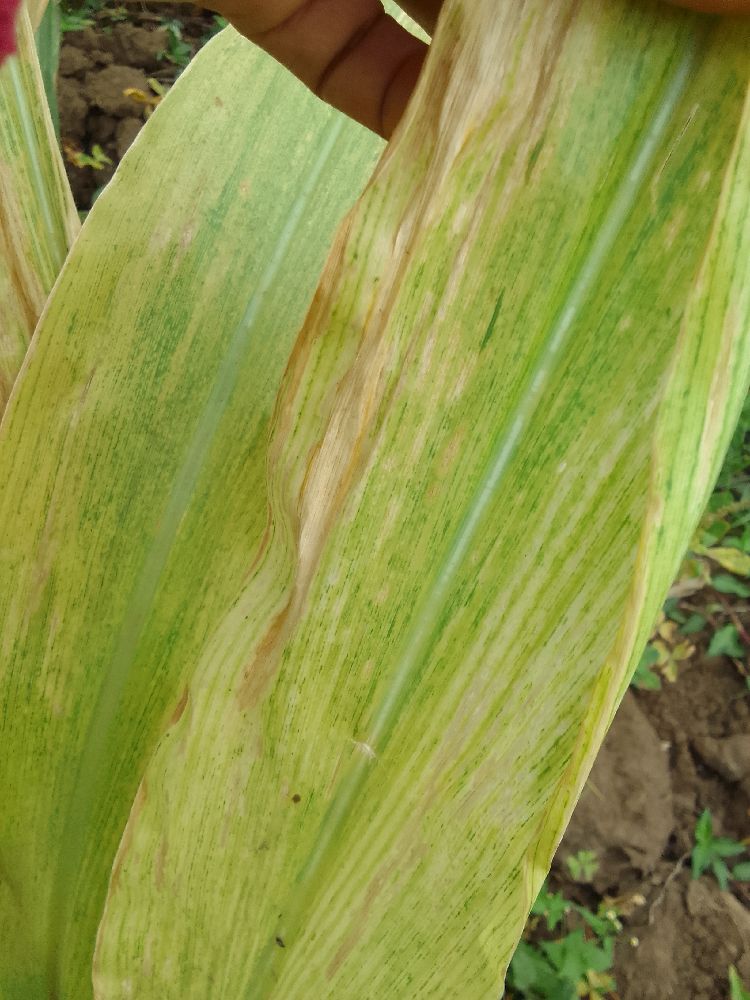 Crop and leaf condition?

maize, maize lethal necrosis
